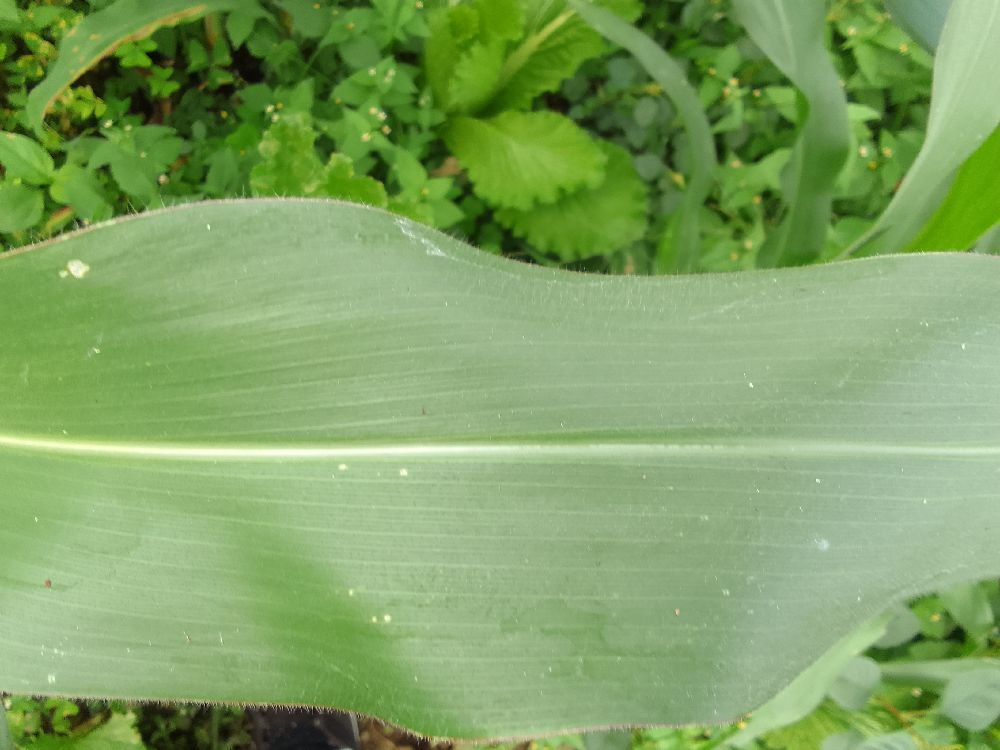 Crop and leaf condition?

maize, healthy
